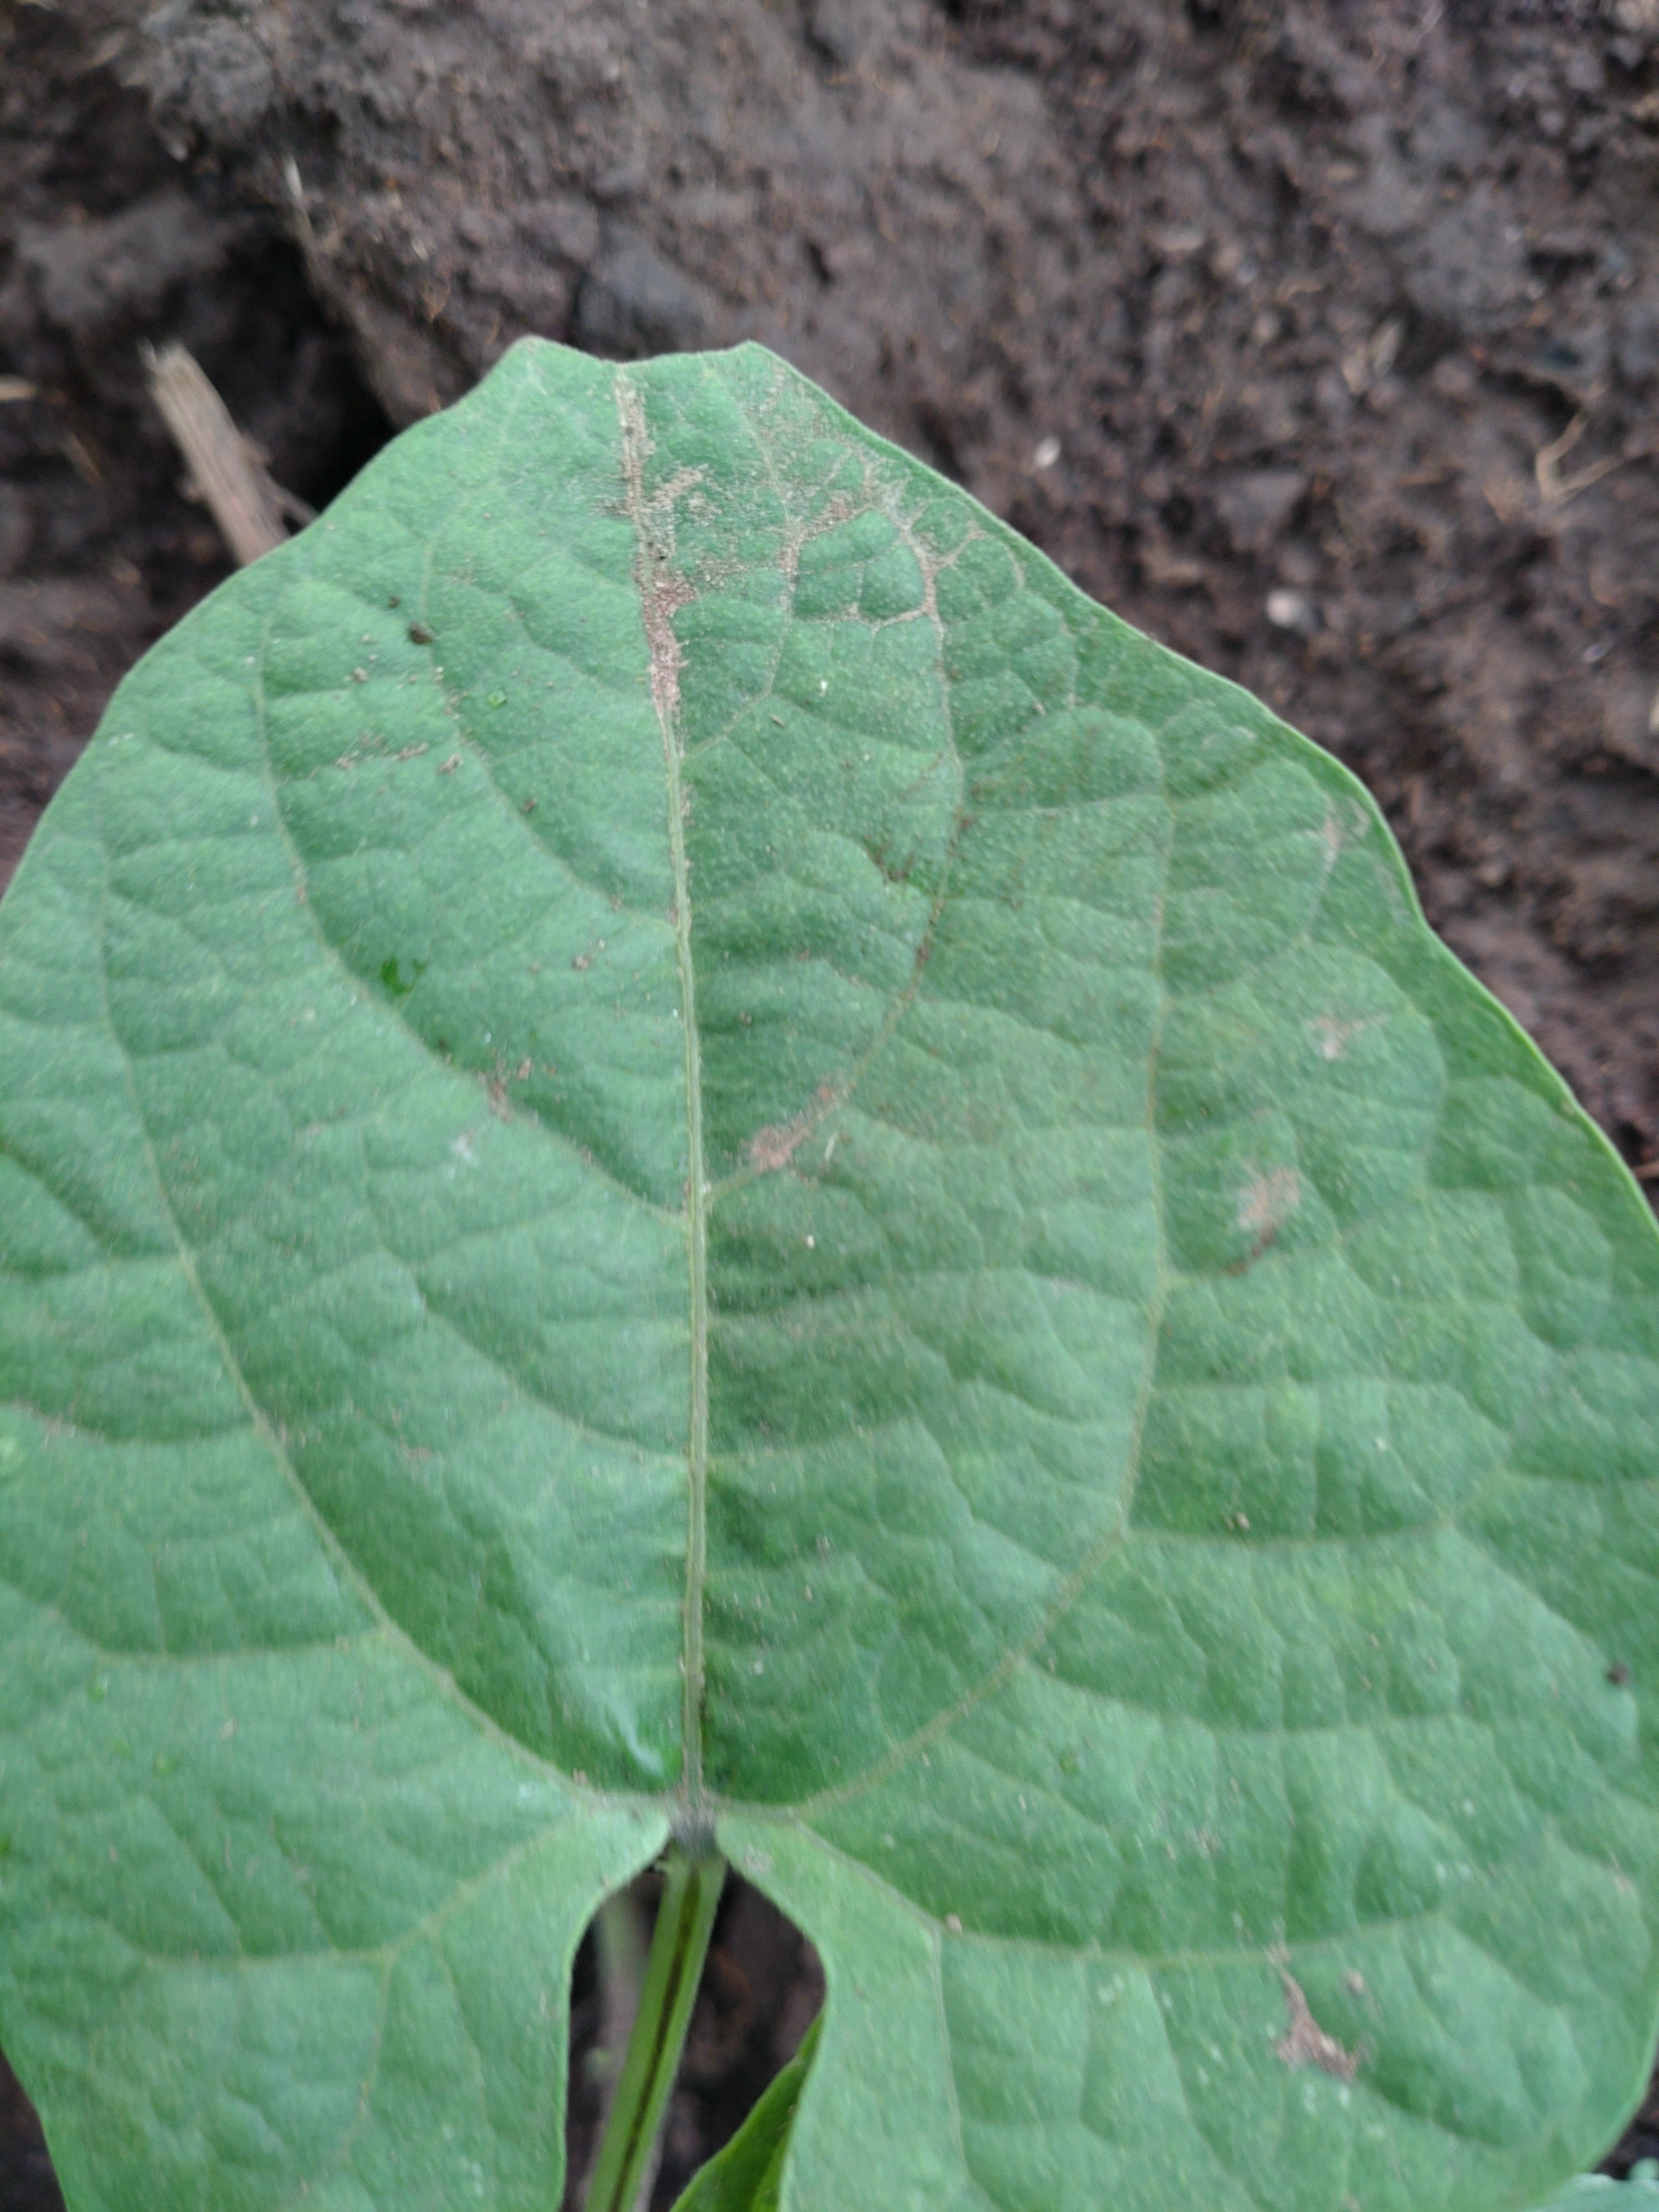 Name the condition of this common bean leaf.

healthy
